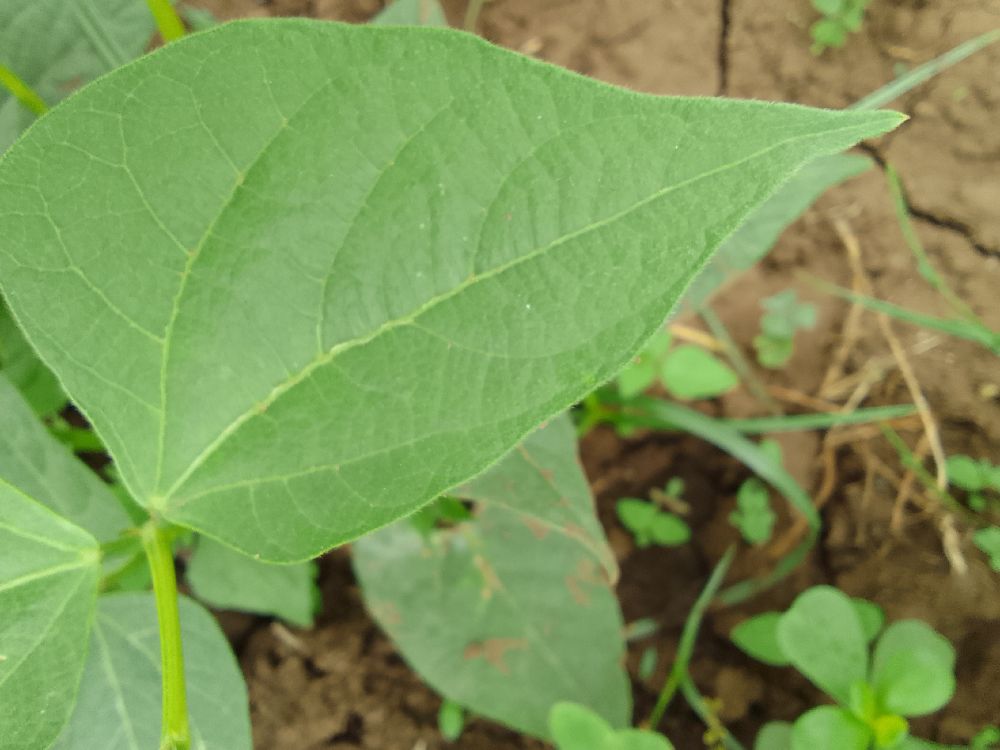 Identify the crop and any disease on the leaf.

common bean, healthy
